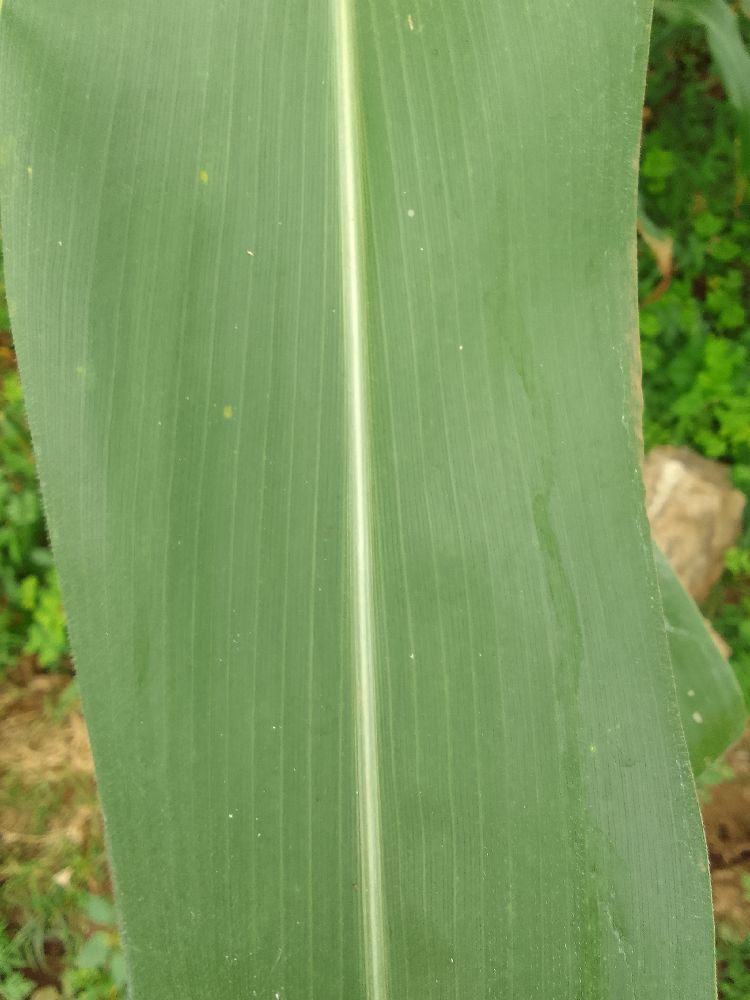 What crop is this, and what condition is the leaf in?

maize, healthy
